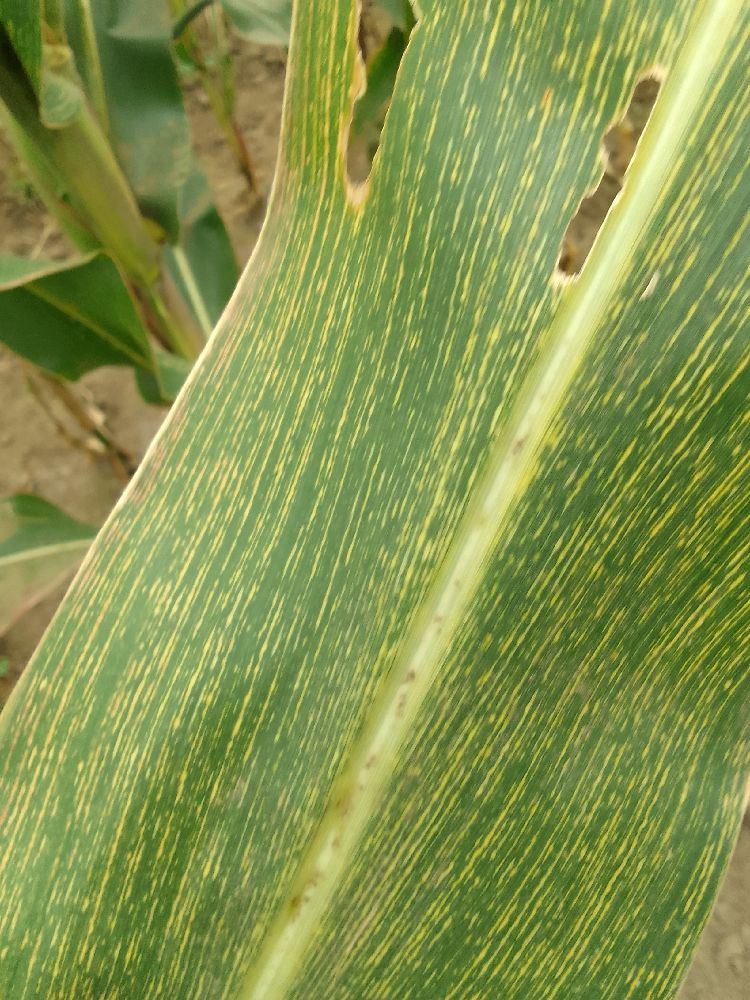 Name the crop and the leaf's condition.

maize, maize streak virus
